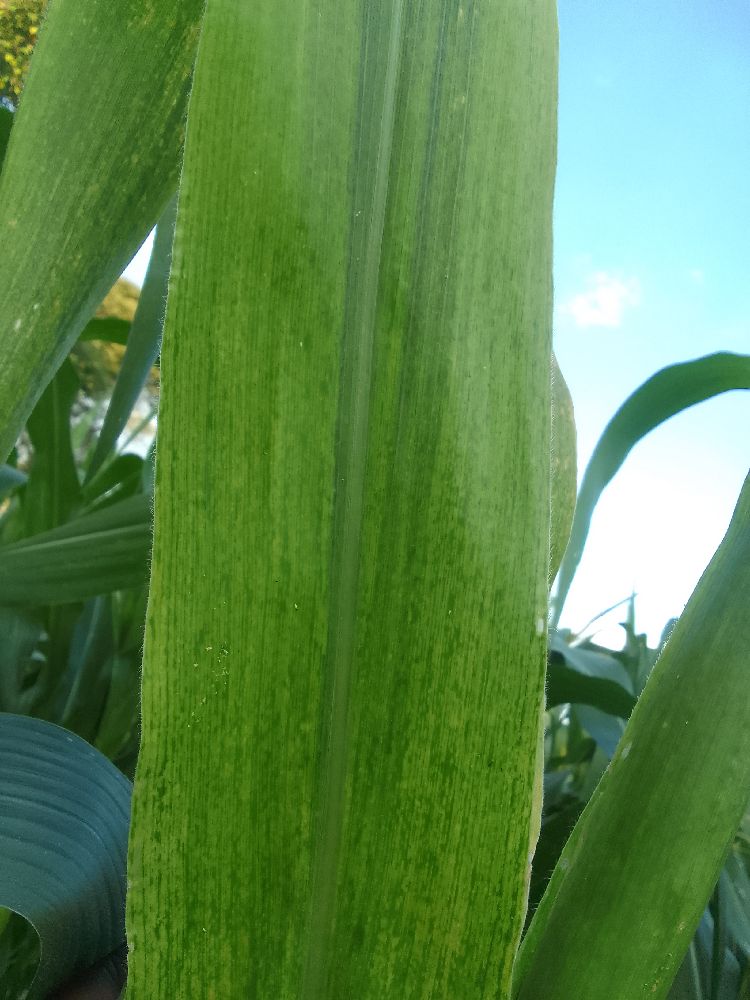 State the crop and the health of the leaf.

maize, maize lethal necrosis
